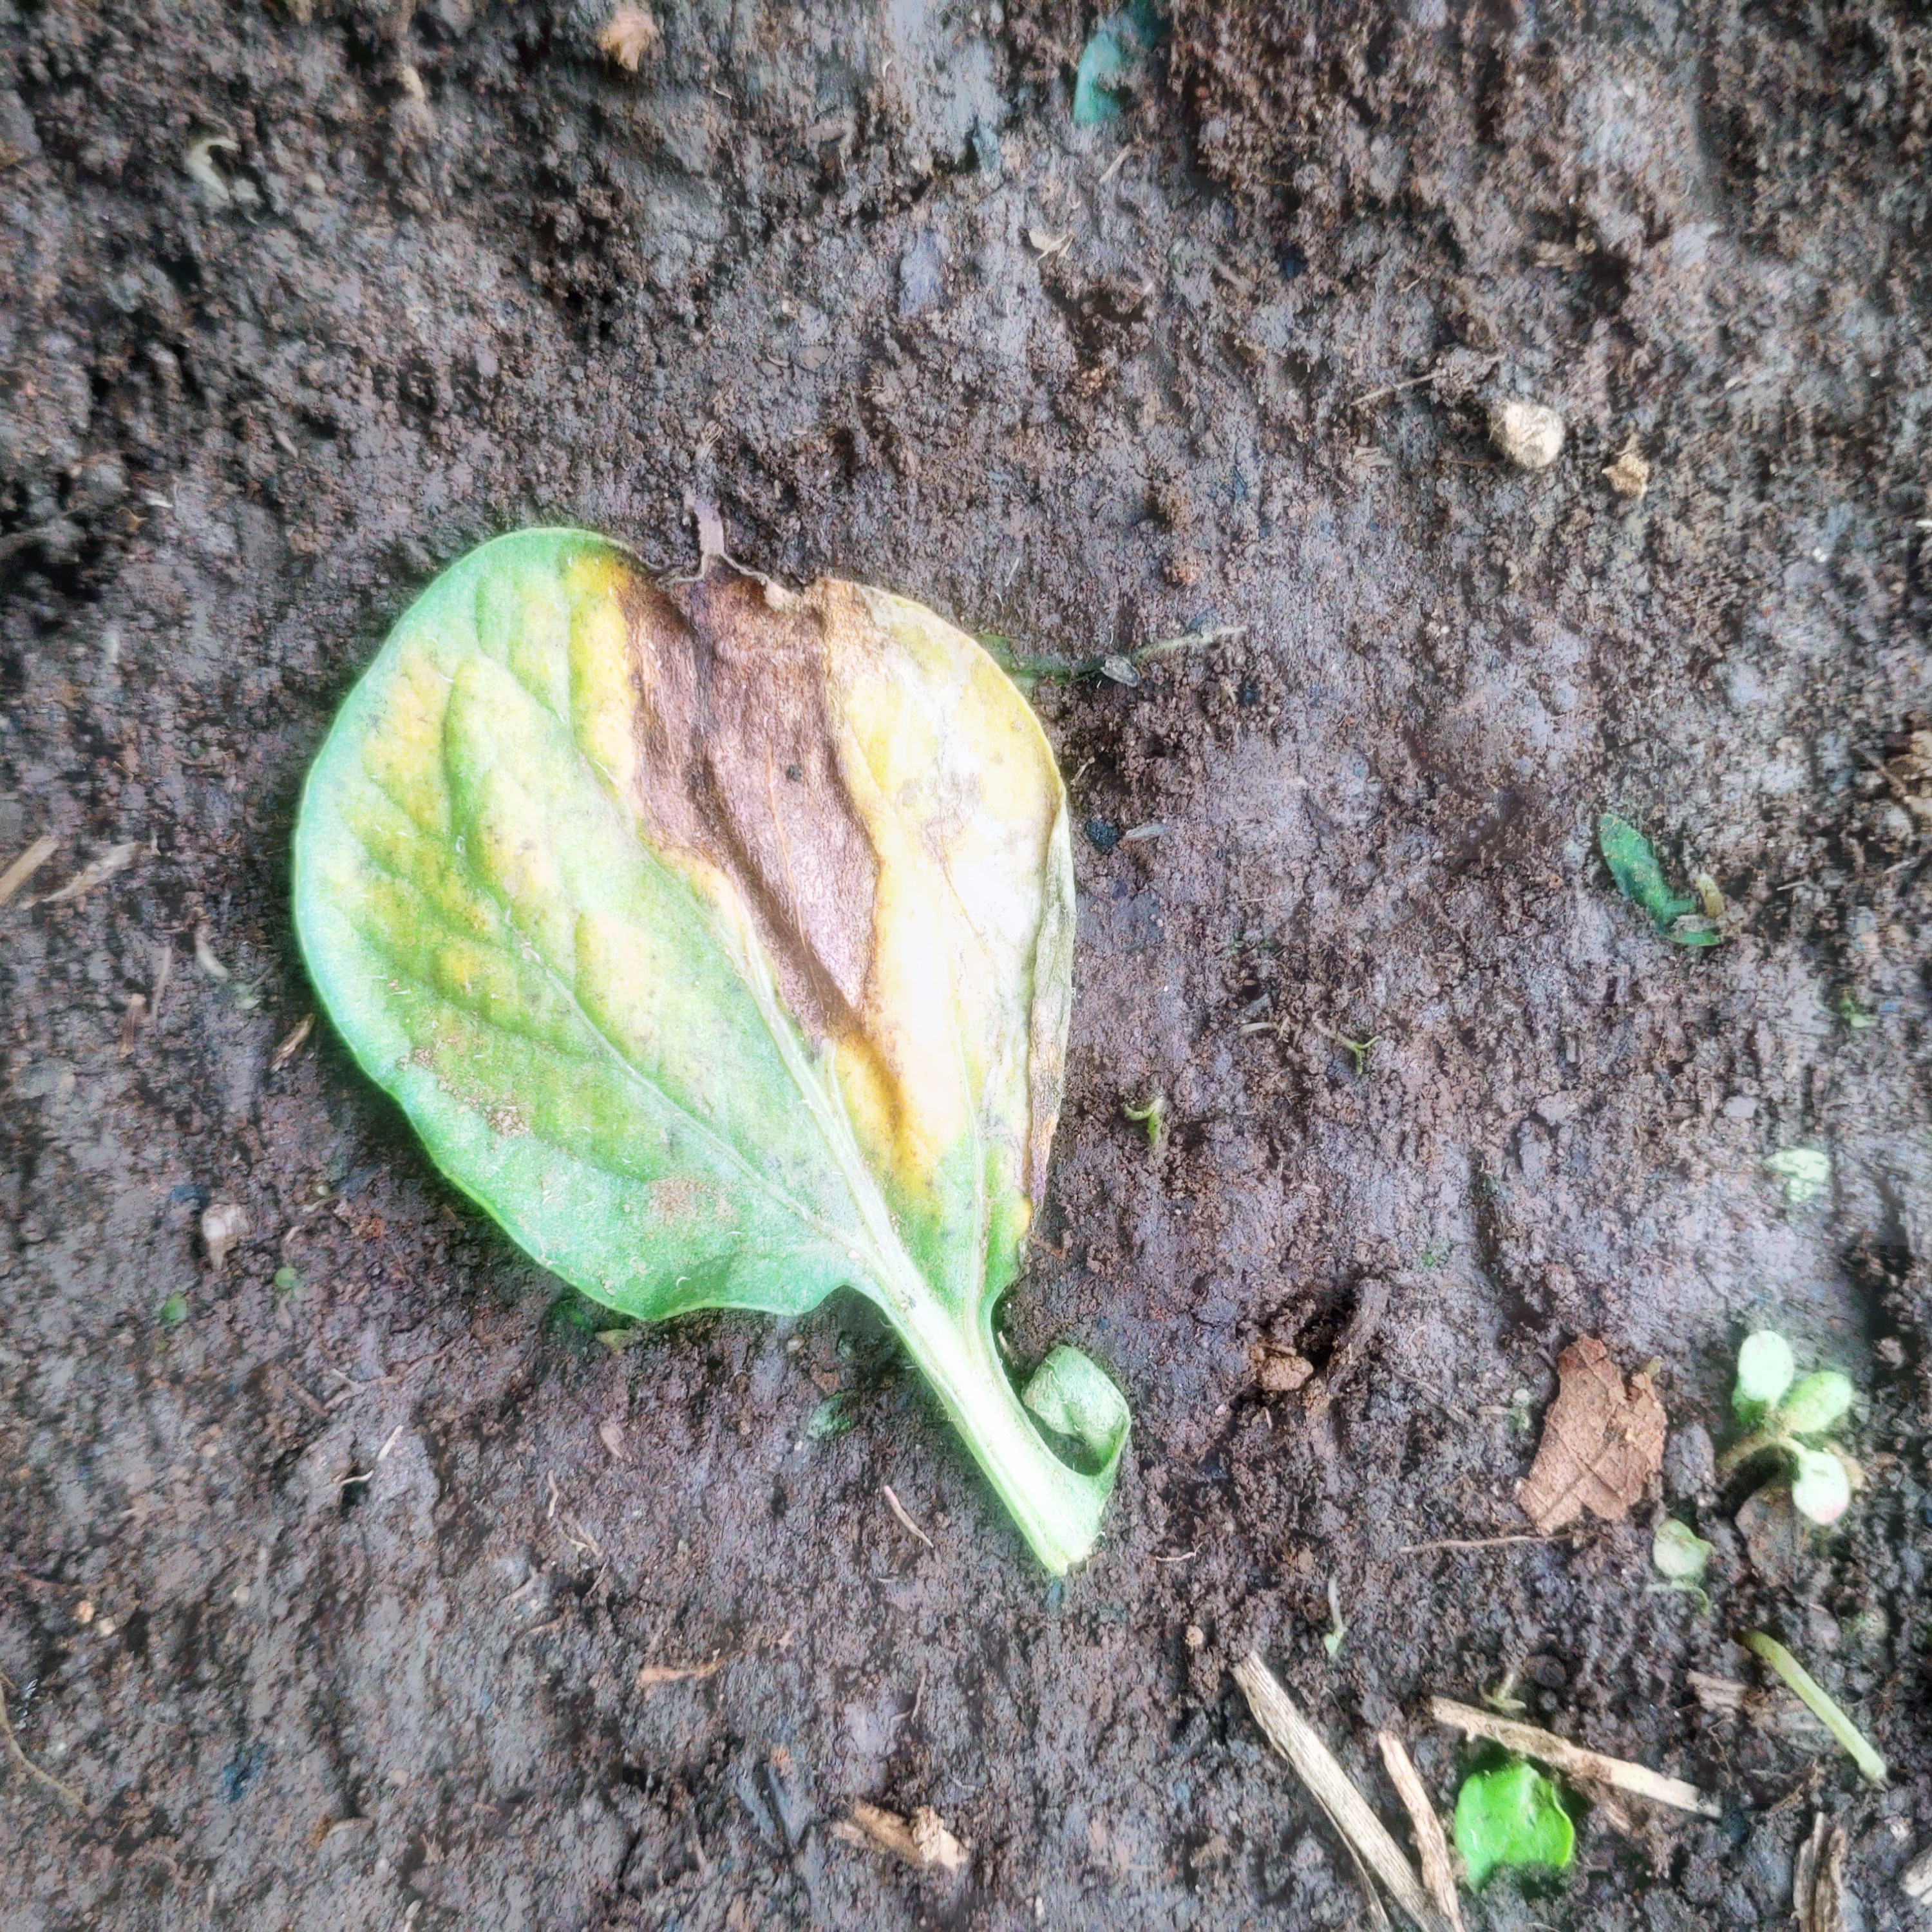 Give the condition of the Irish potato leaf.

late blight
